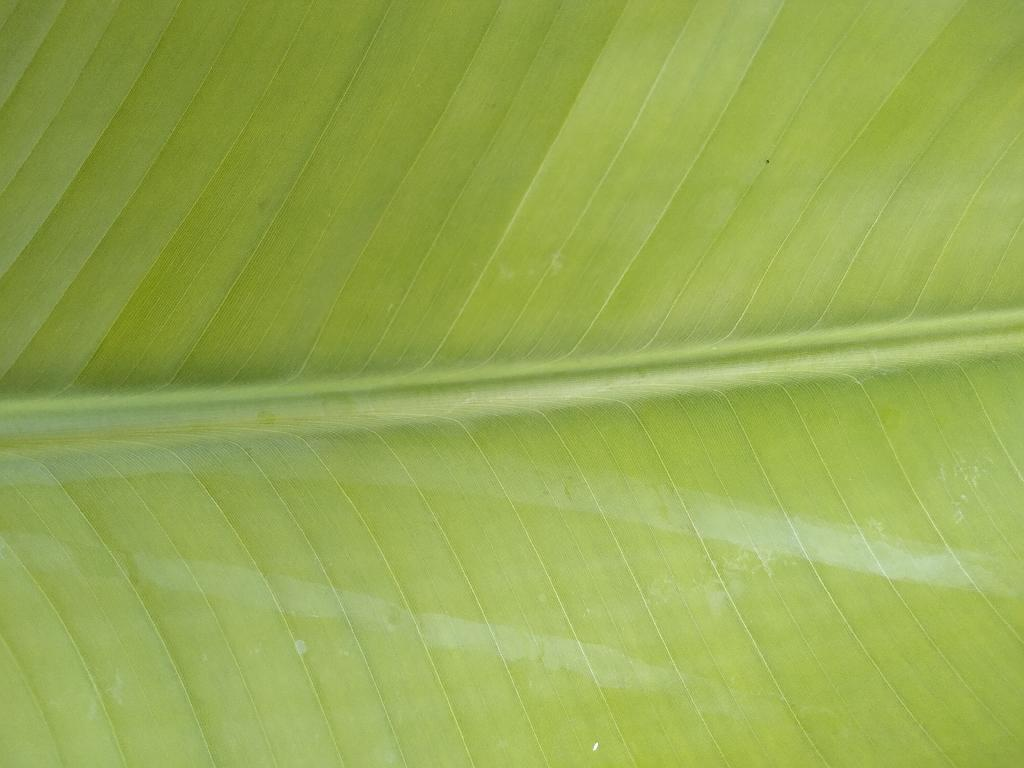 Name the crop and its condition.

banana, healthy
